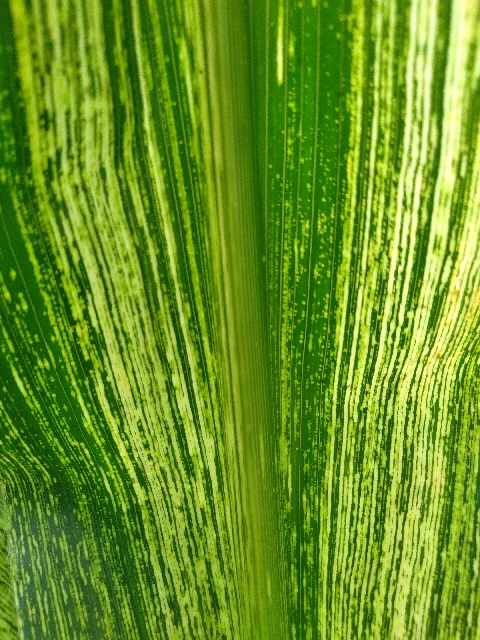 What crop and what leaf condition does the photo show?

maize, maize streak virus
